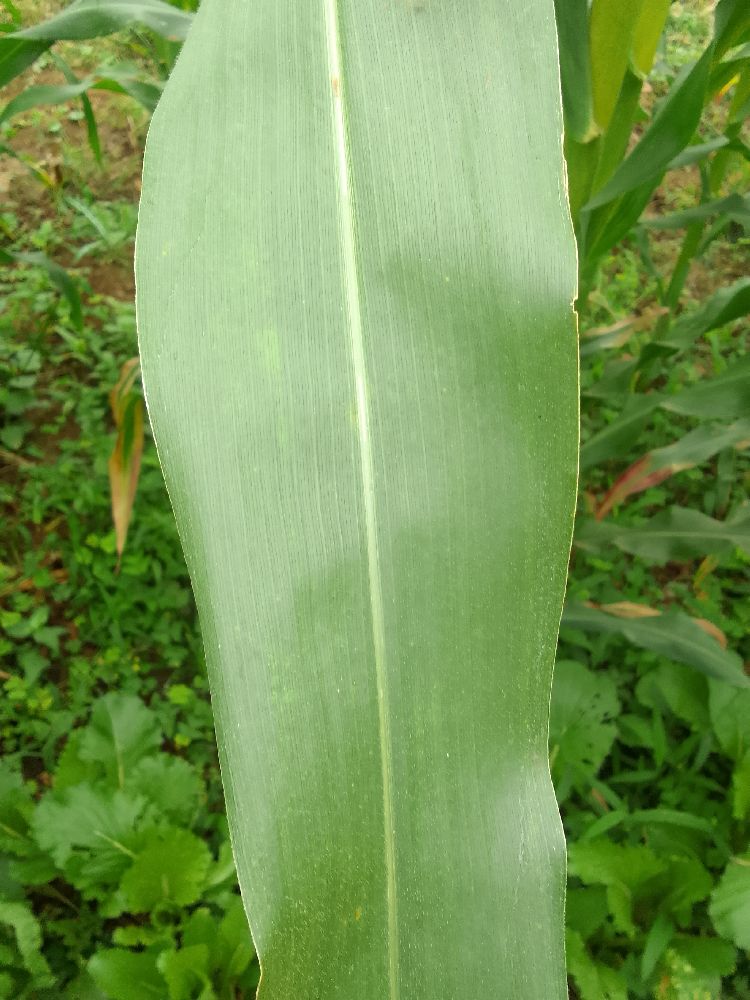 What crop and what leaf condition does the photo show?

maize, healthy
